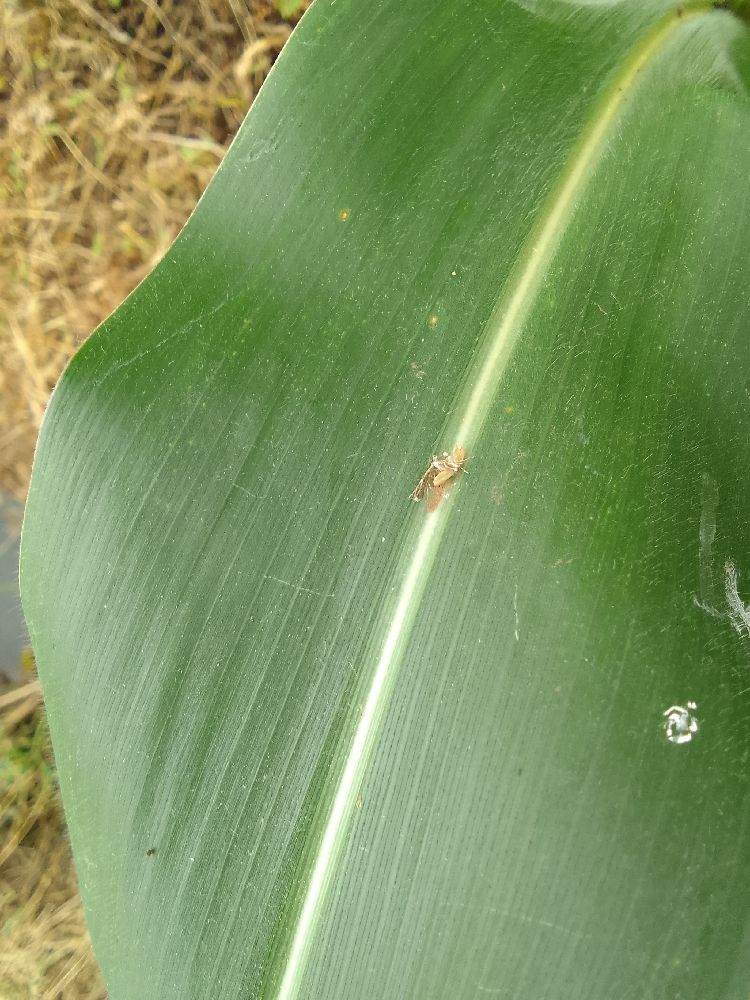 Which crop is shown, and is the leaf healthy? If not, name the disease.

maize, healthy
